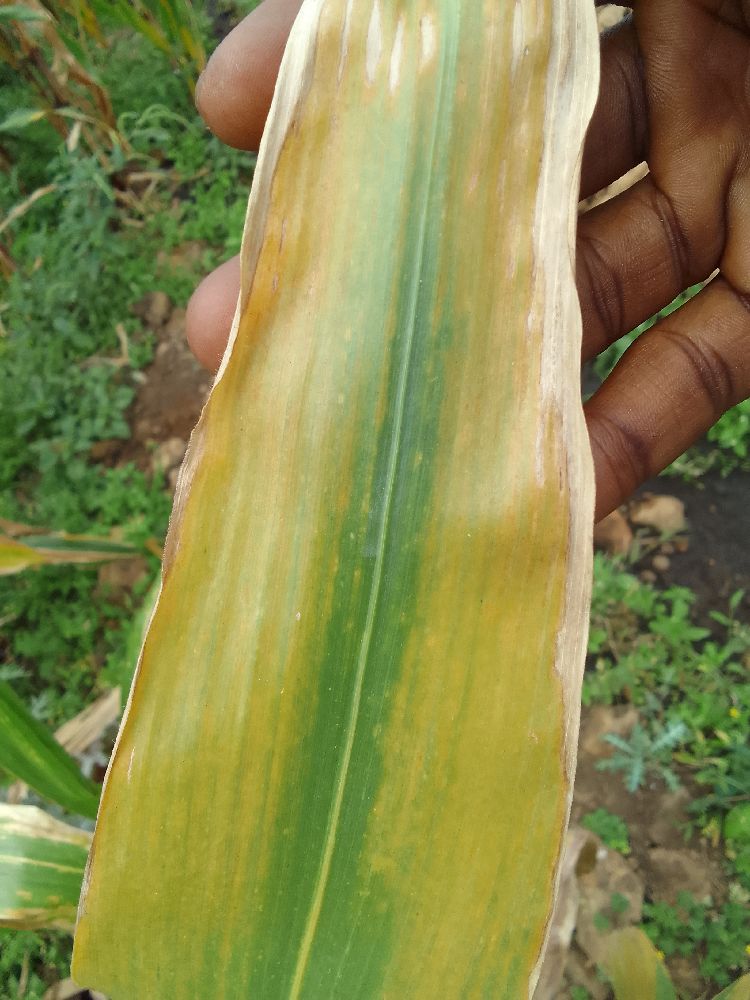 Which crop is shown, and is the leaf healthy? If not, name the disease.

maize, maize lethal necrosis
